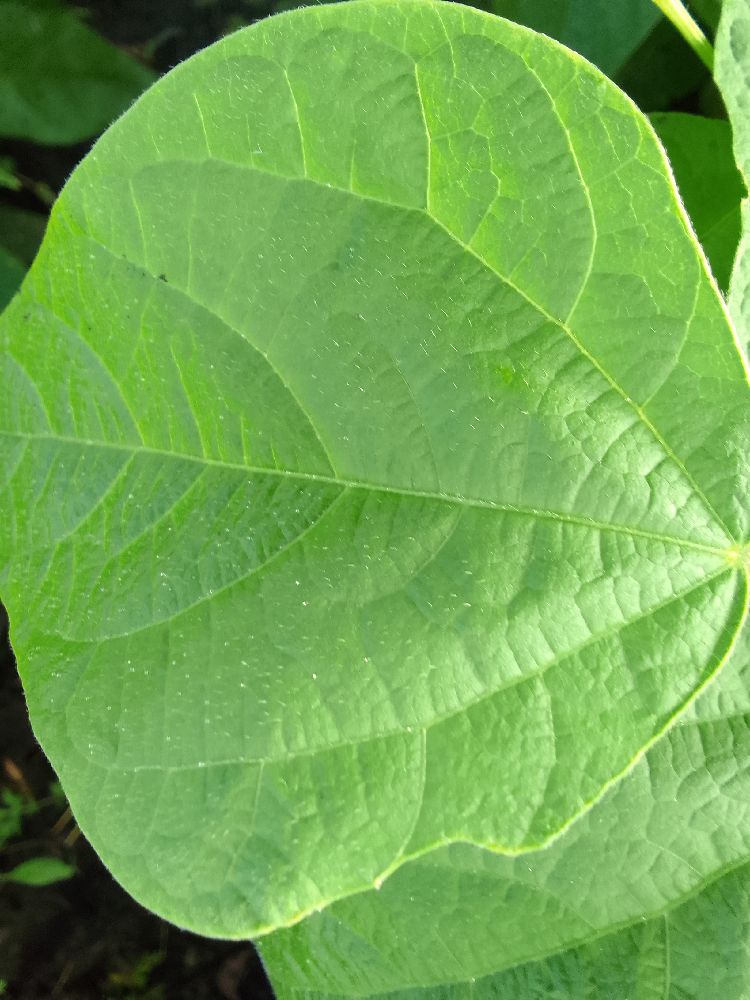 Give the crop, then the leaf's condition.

common bean, healthy
